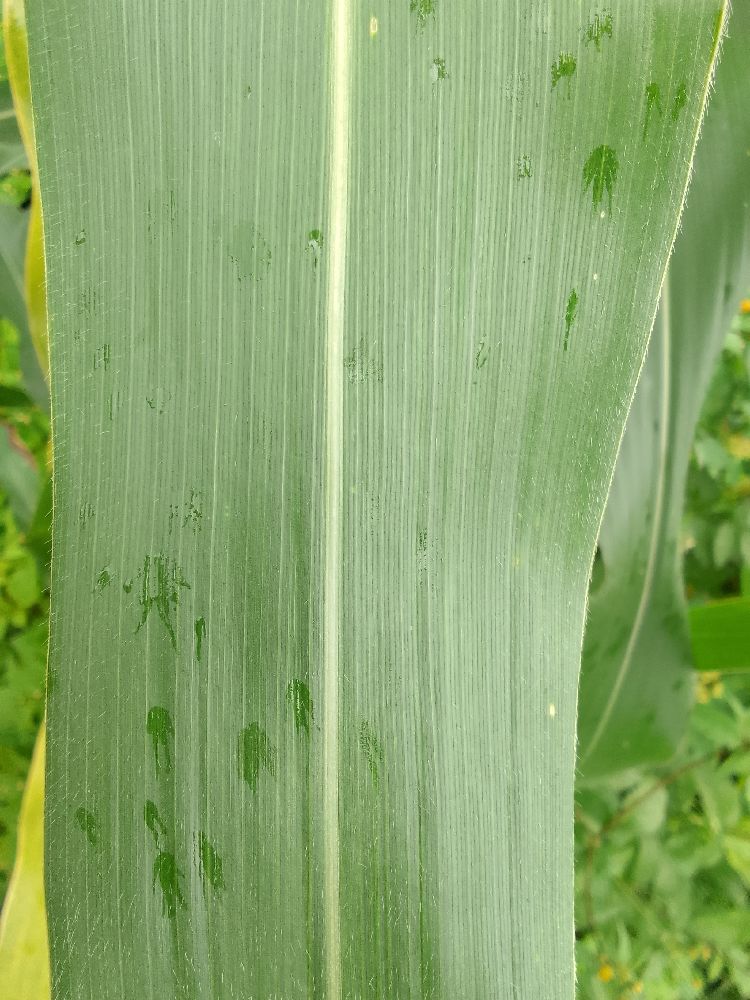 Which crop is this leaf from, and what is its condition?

maize, healthy
